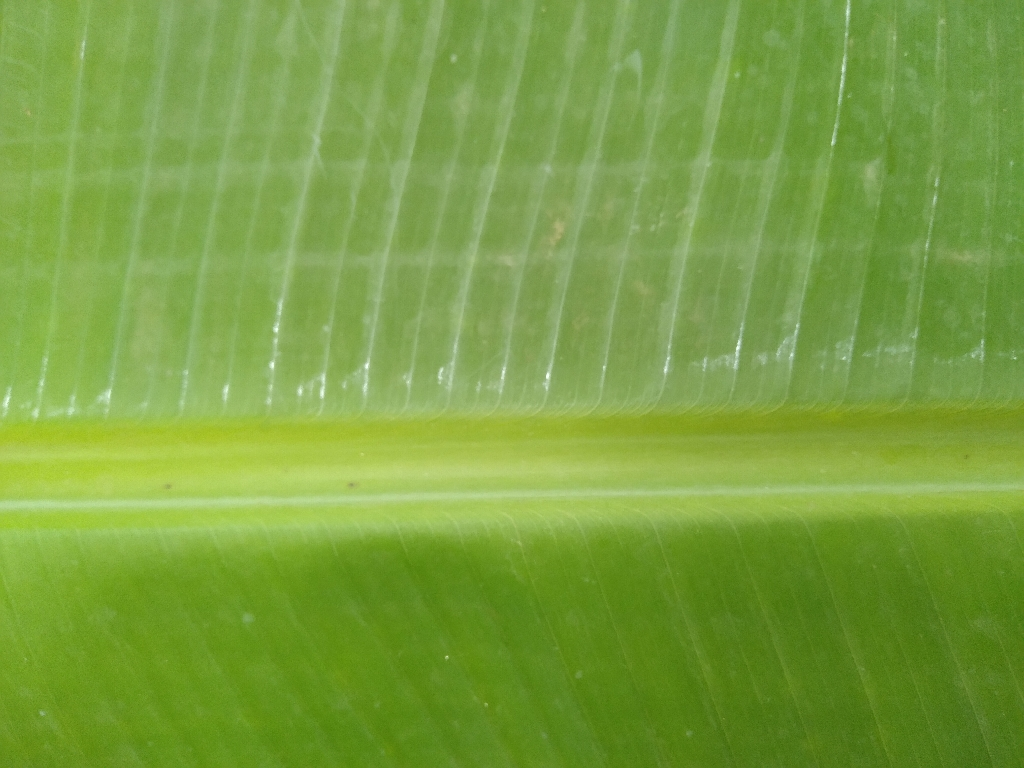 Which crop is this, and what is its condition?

banana, healthy
